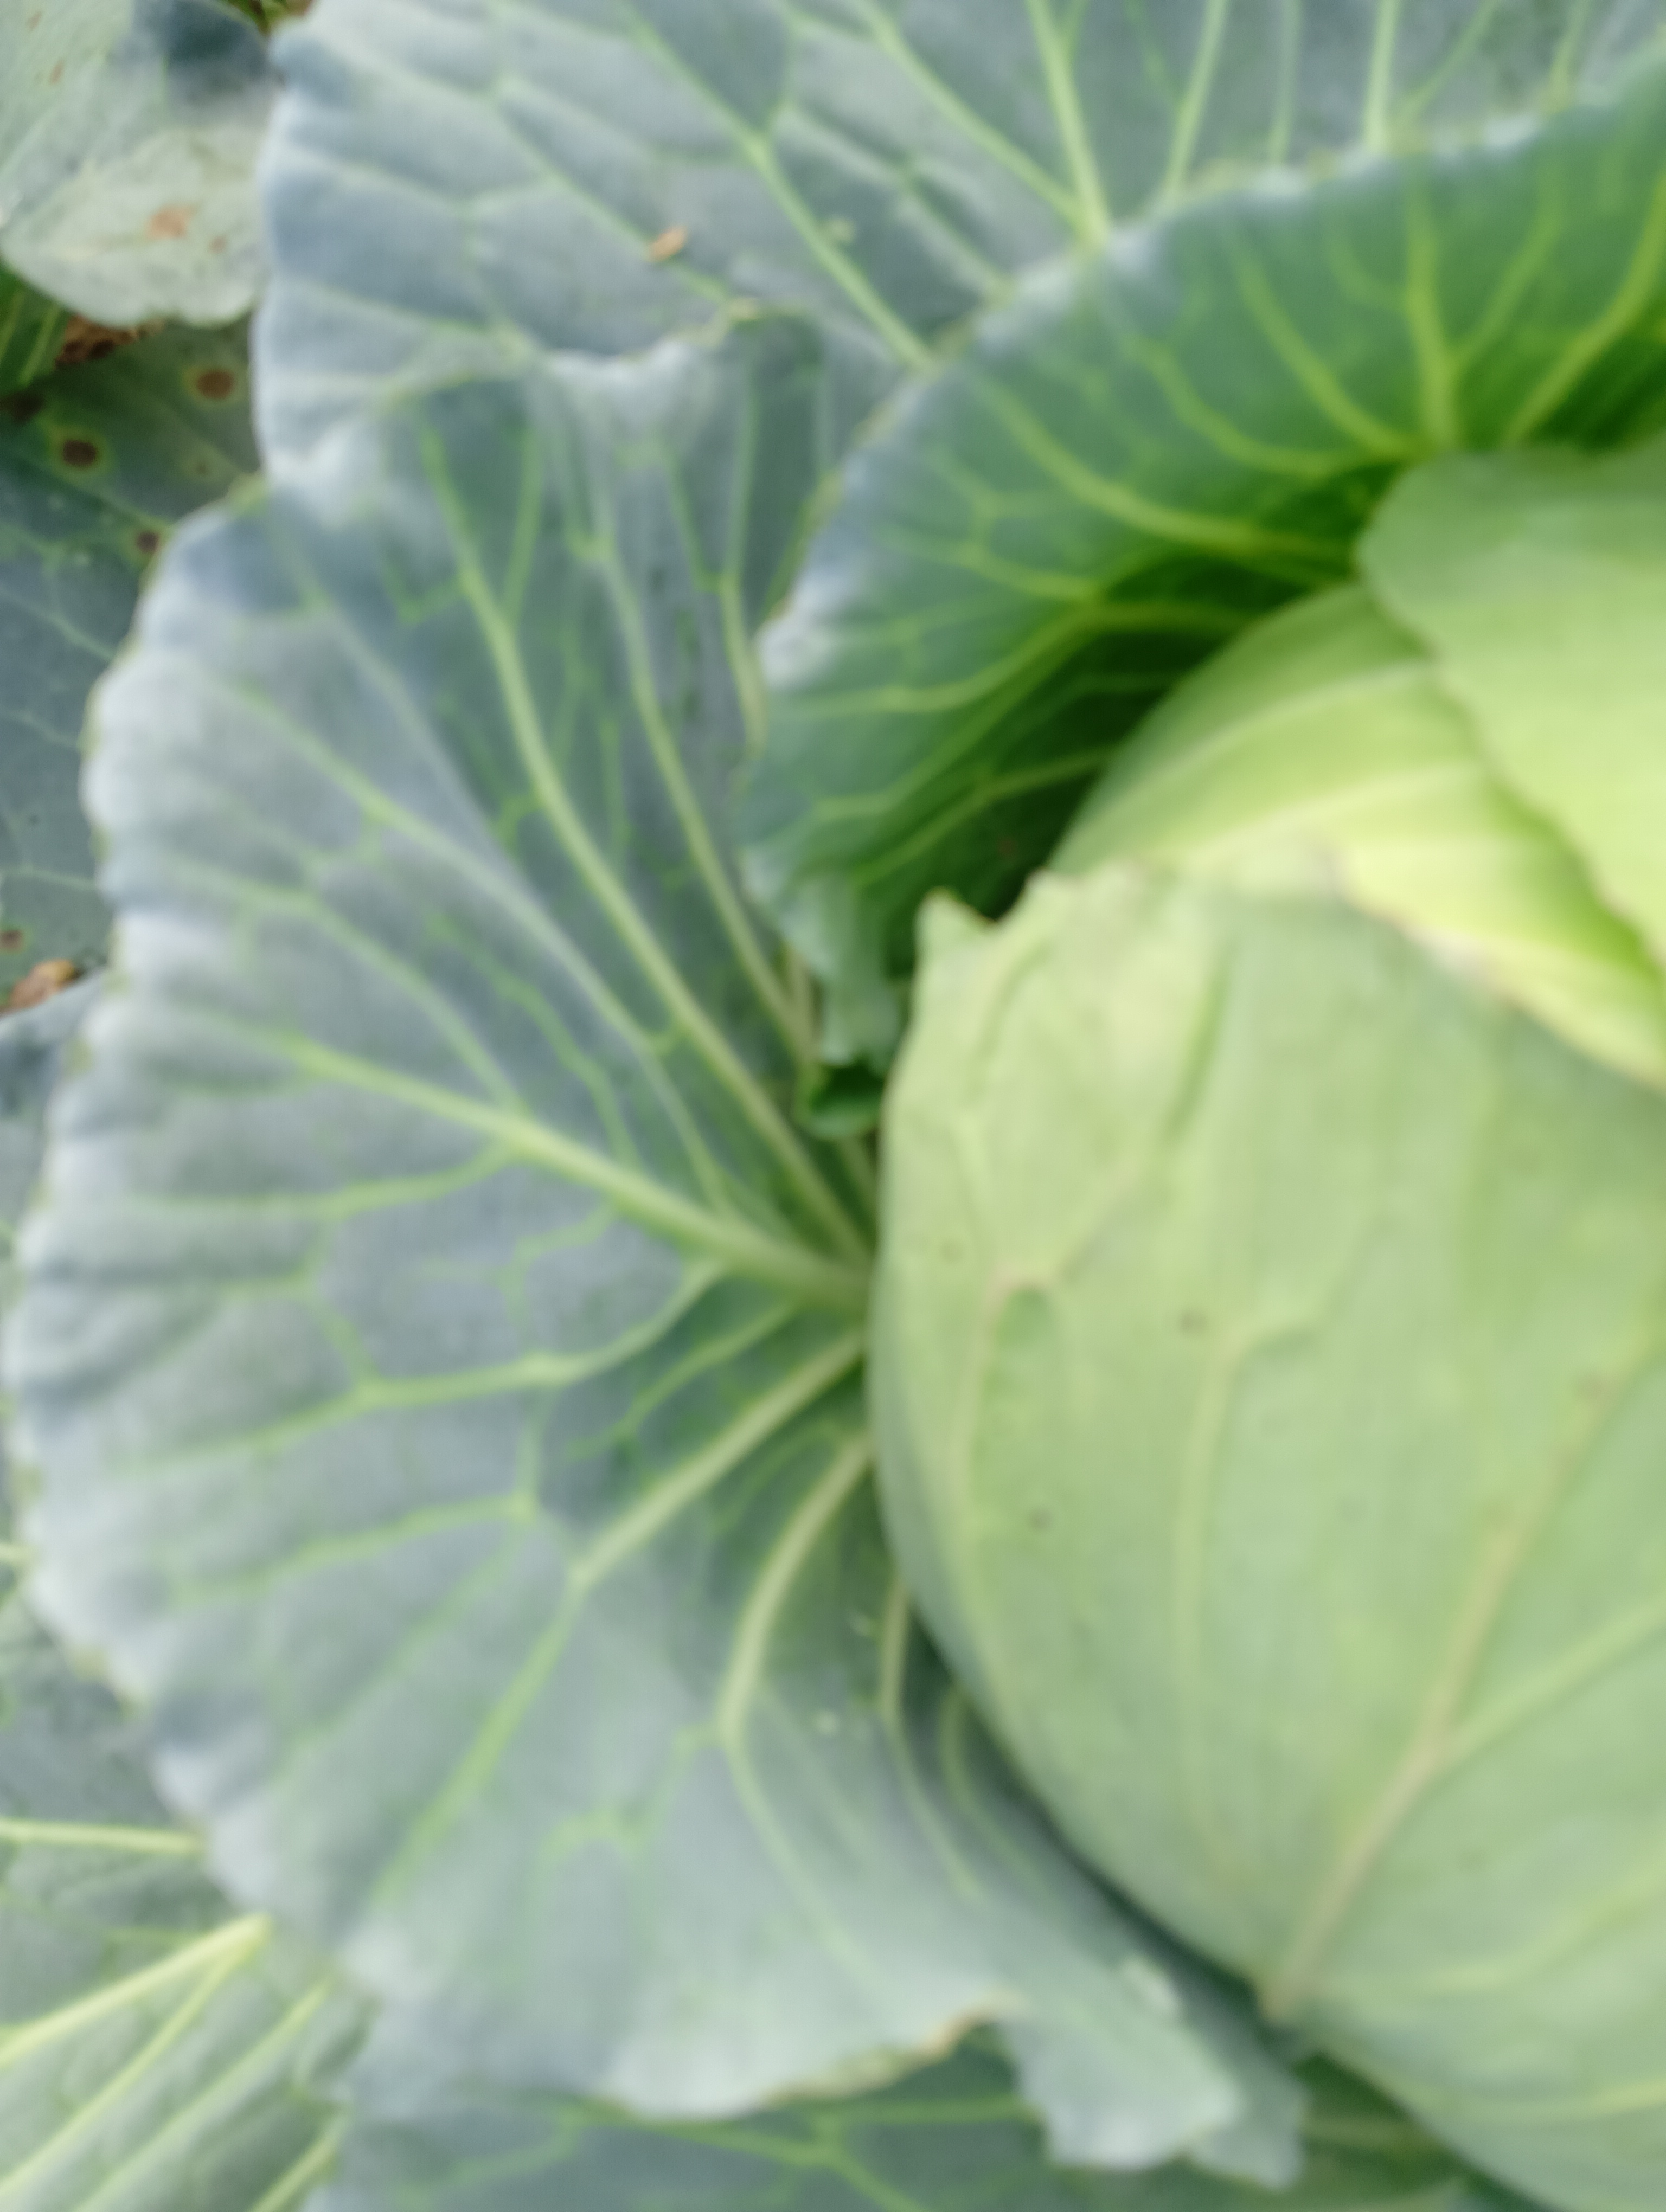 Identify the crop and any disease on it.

cabbage, healthy
